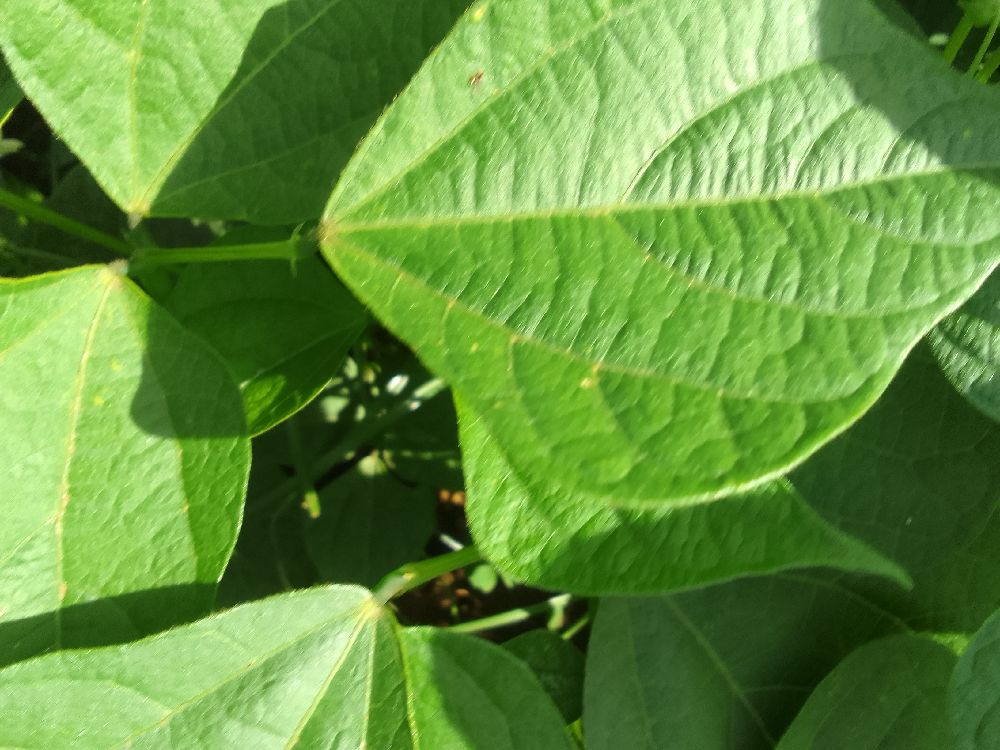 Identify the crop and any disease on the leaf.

common bean, healthy
